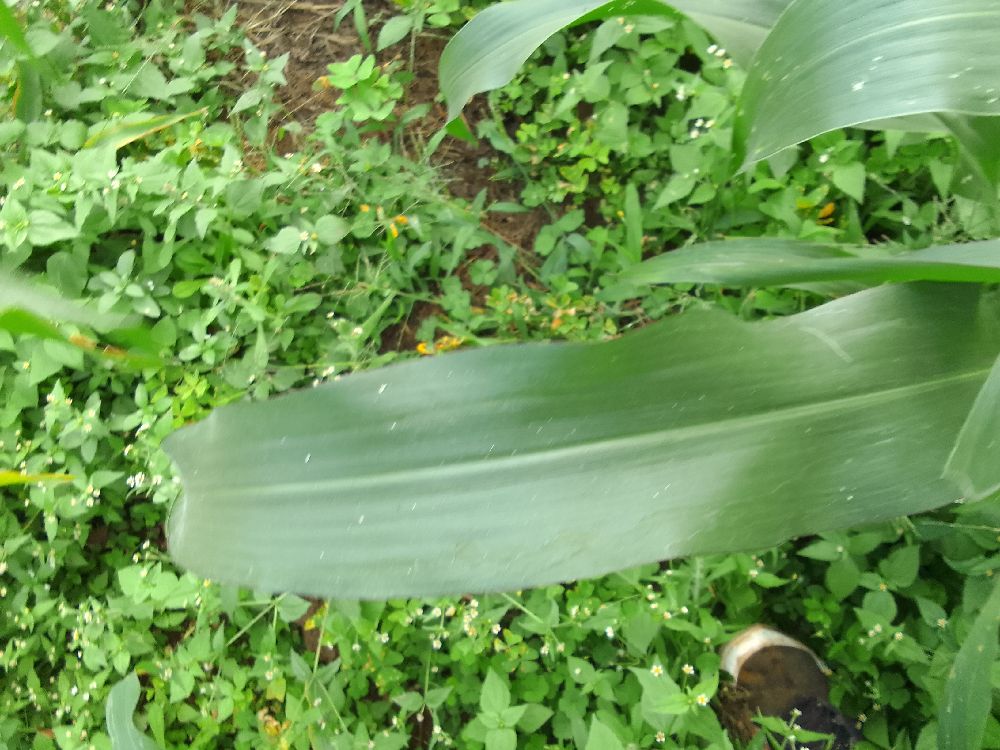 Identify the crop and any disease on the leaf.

maize, healthy
